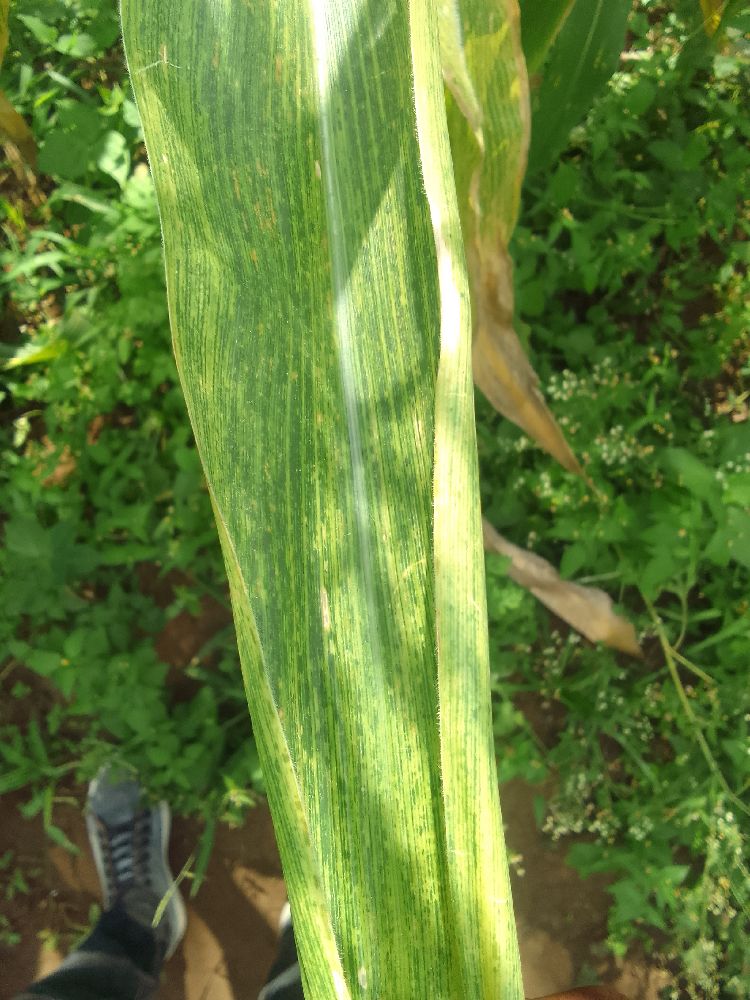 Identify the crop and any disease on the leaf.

maize, maize lethal necrosis
